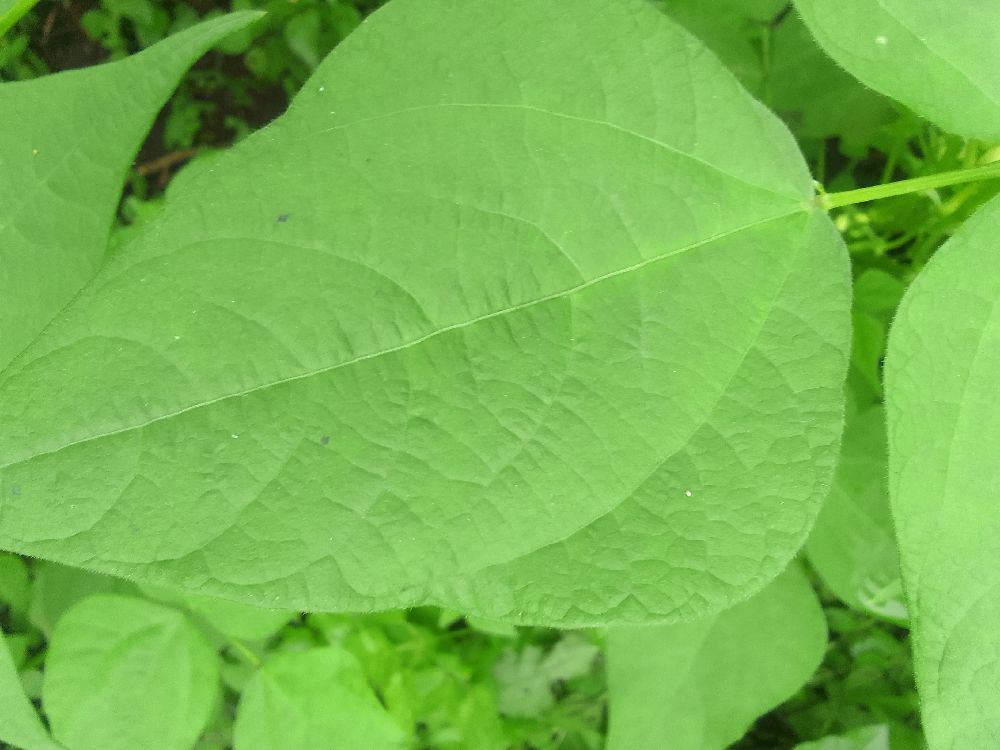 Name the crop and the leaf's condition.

common bean, healthy
